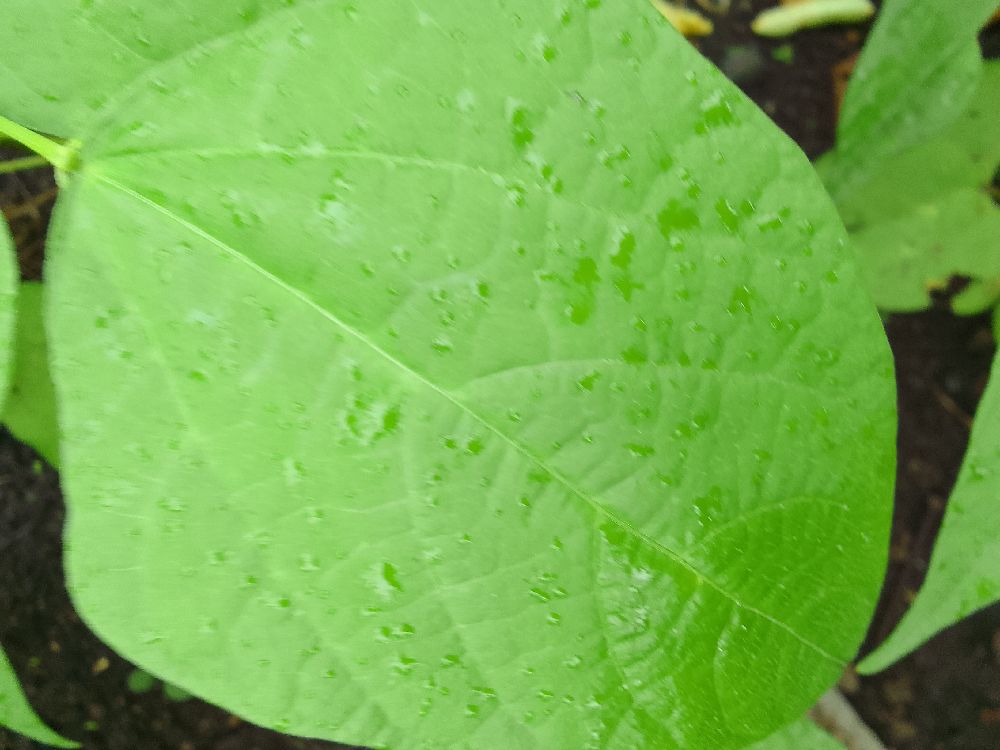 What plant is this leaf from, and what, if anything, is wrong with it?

common bean, healthy
